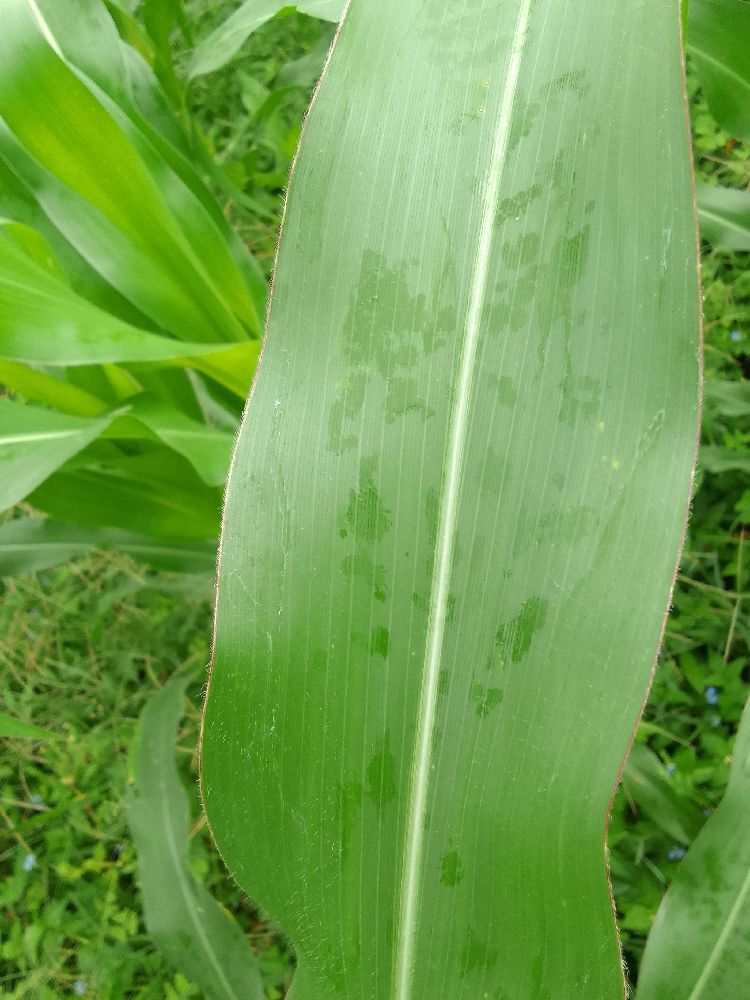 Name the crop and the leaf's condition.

maize, healthy
